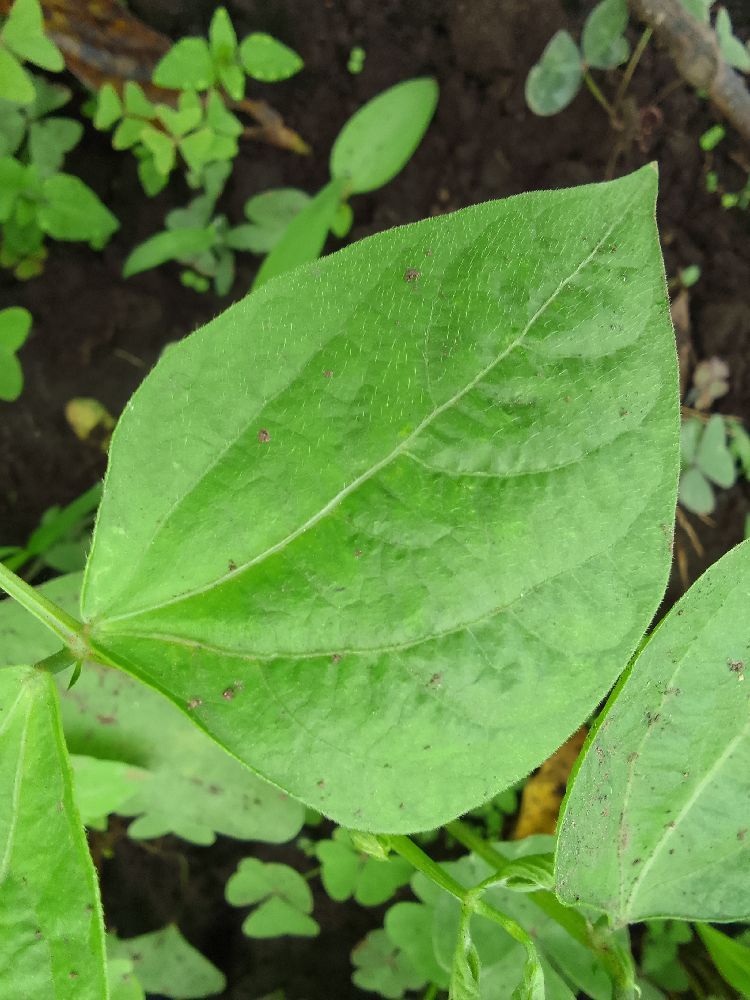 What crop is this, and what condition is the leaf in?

common bean, healthy
